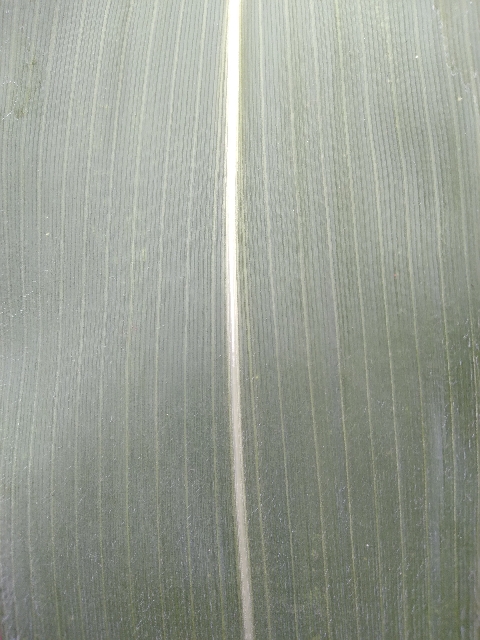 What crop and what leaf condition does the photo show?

maize, healthy
